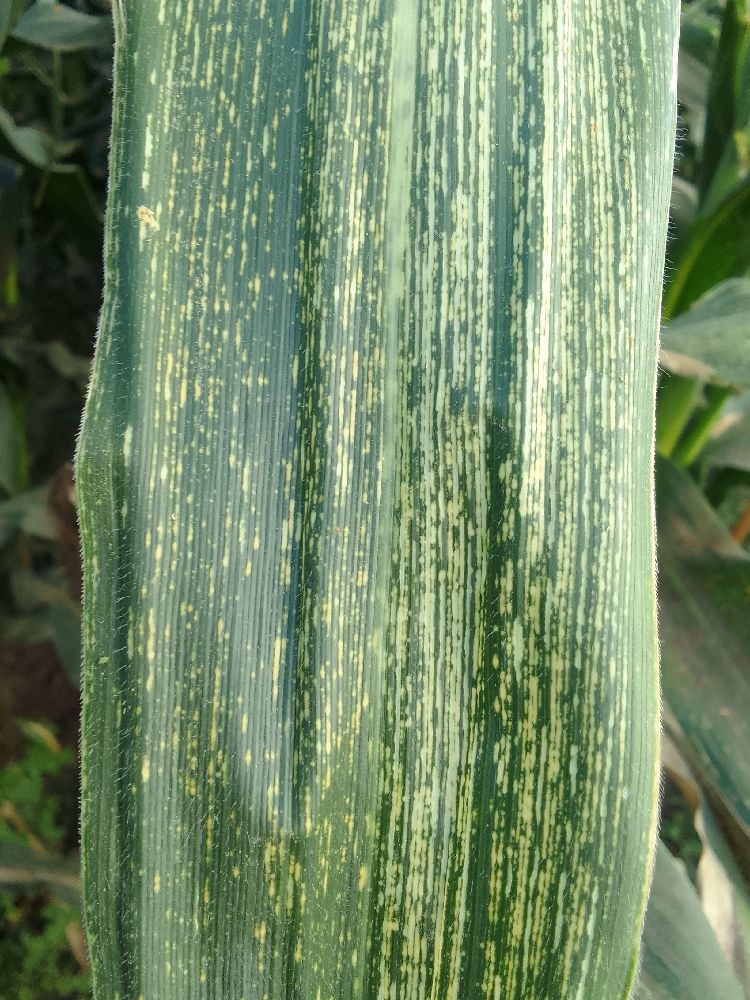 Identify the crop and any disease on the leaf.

maize, maize streak virus
